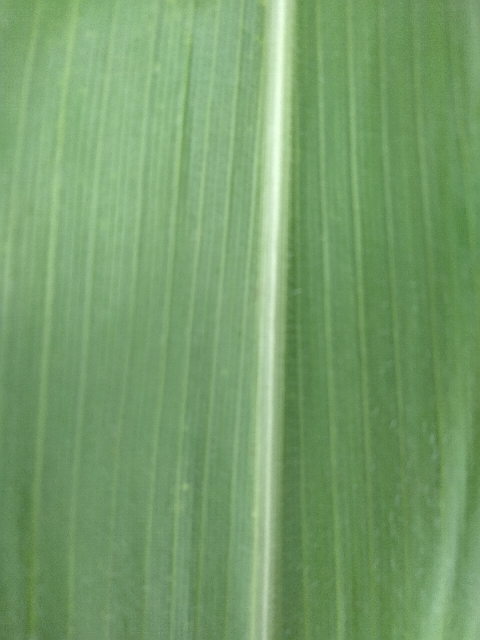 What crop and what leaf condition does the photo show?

maize, healthy
